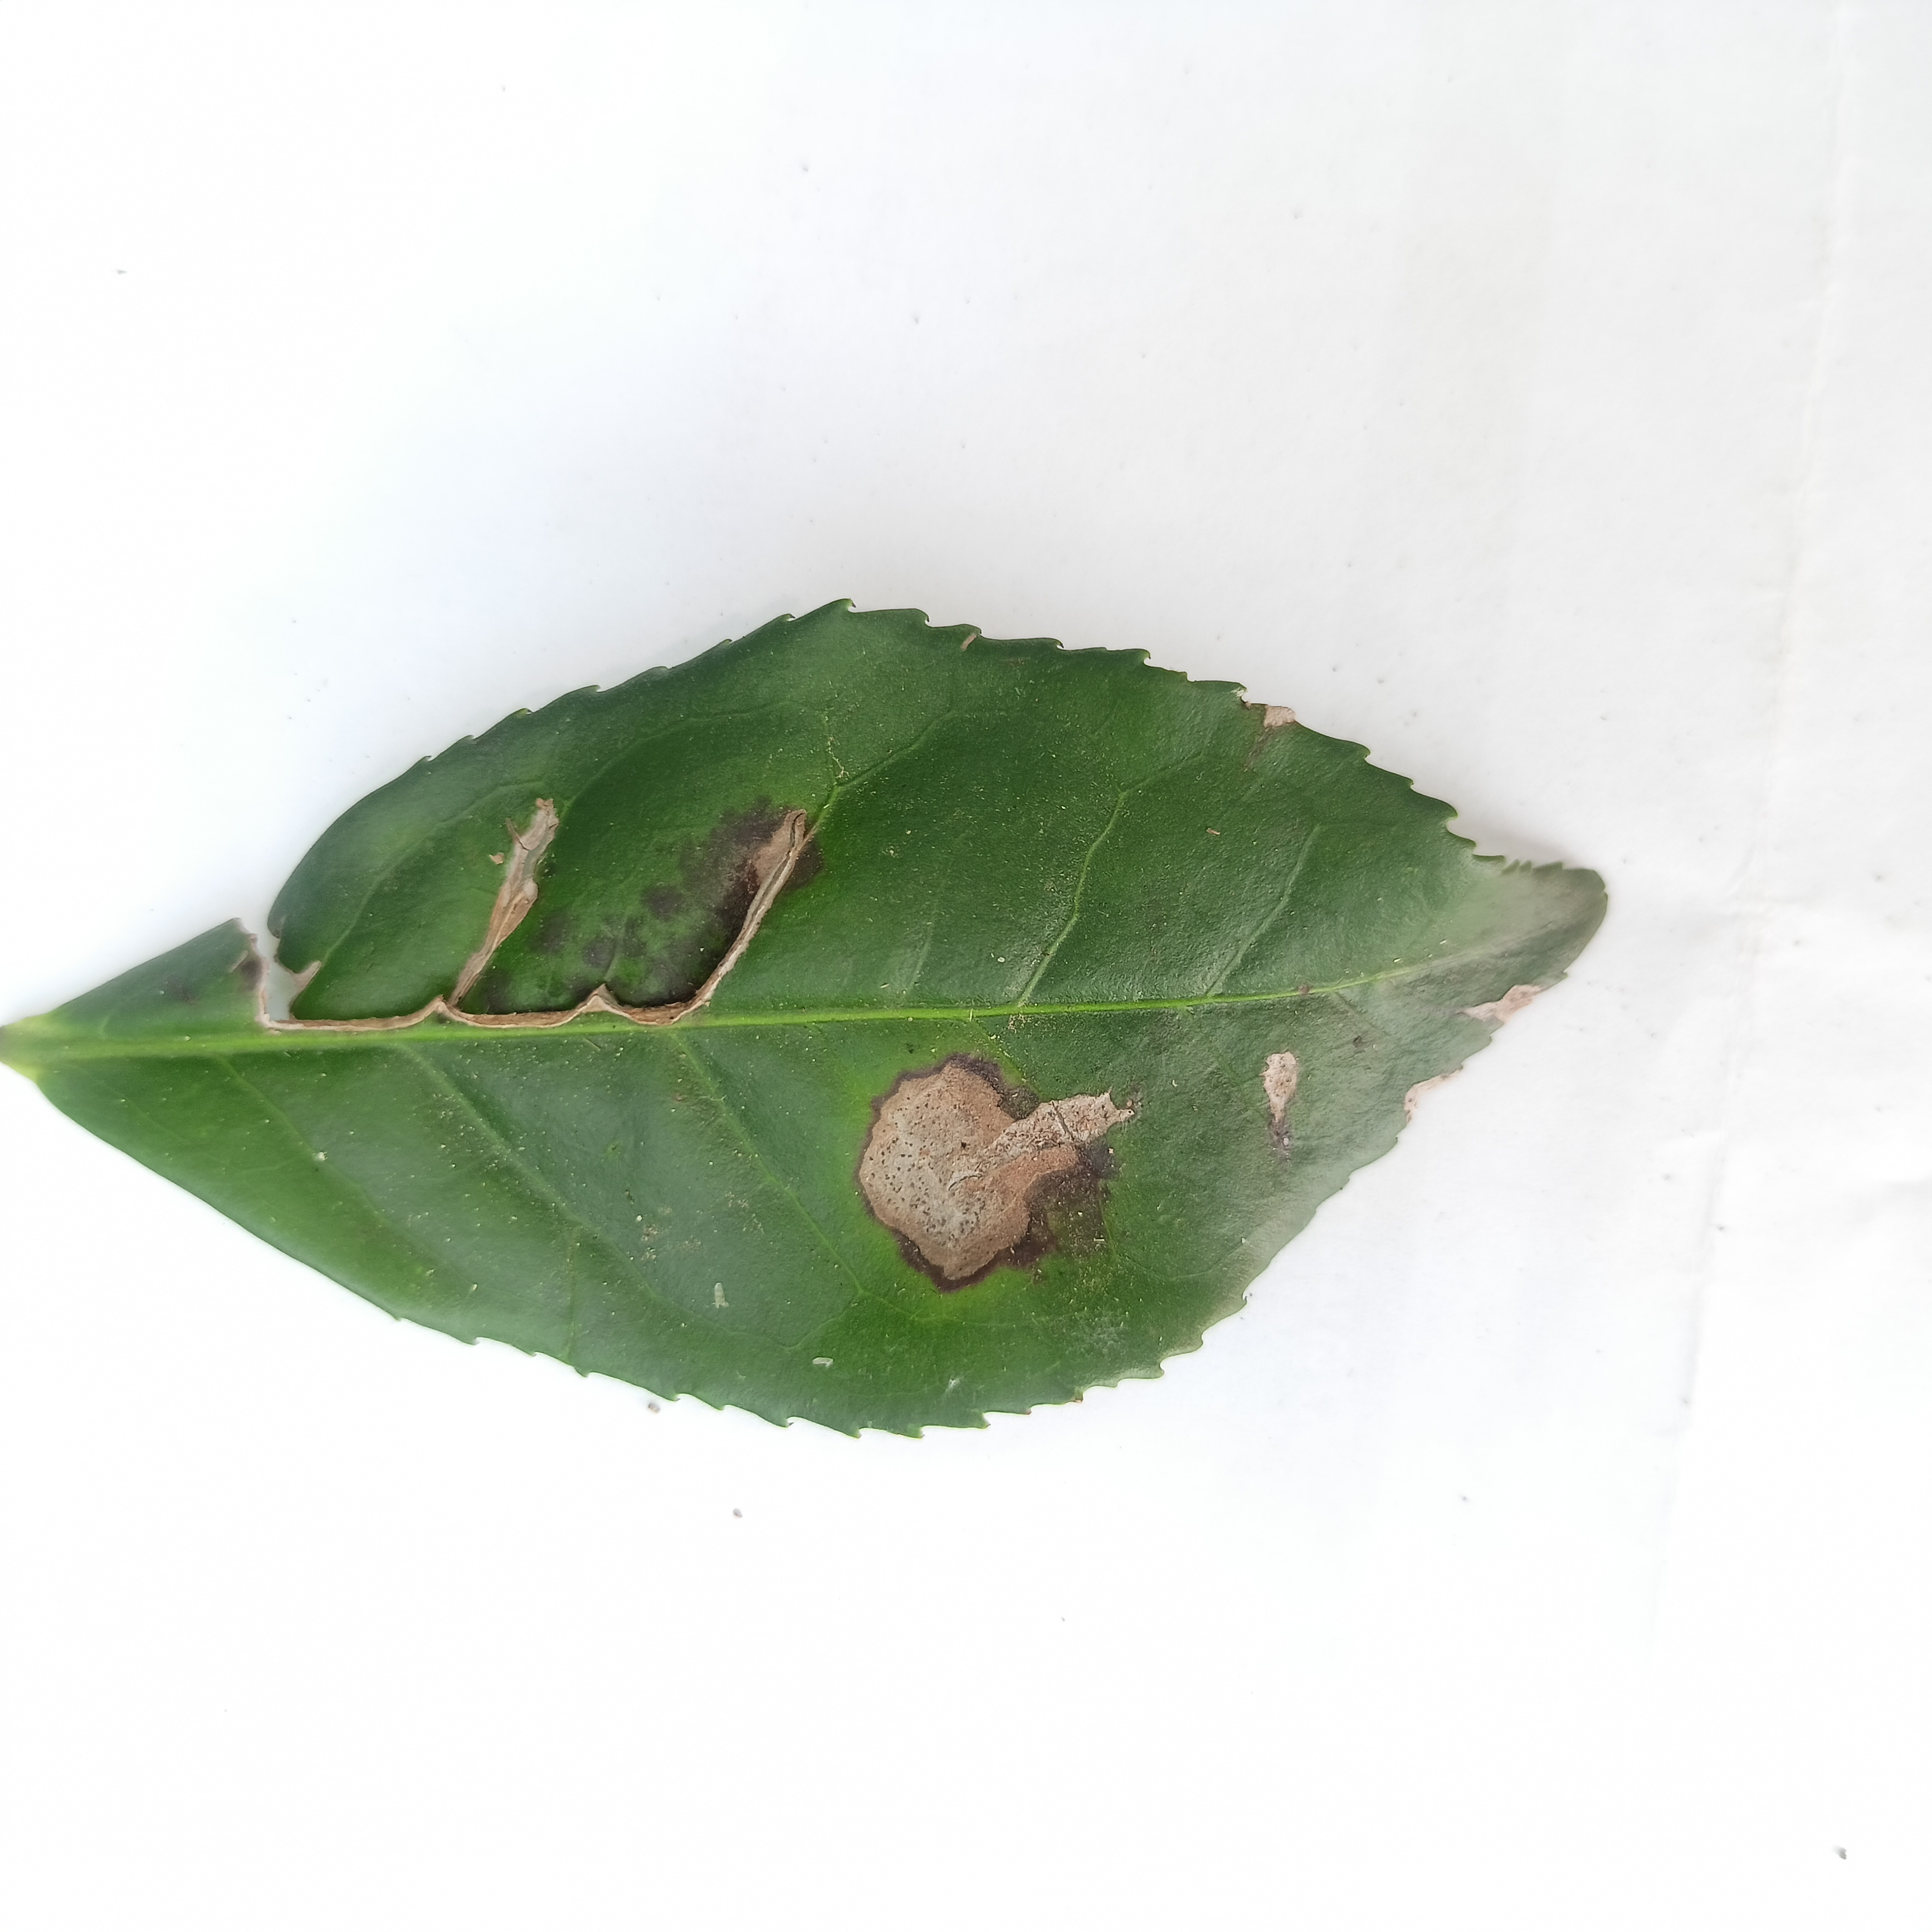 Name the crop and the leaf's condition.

tea, brown blight
